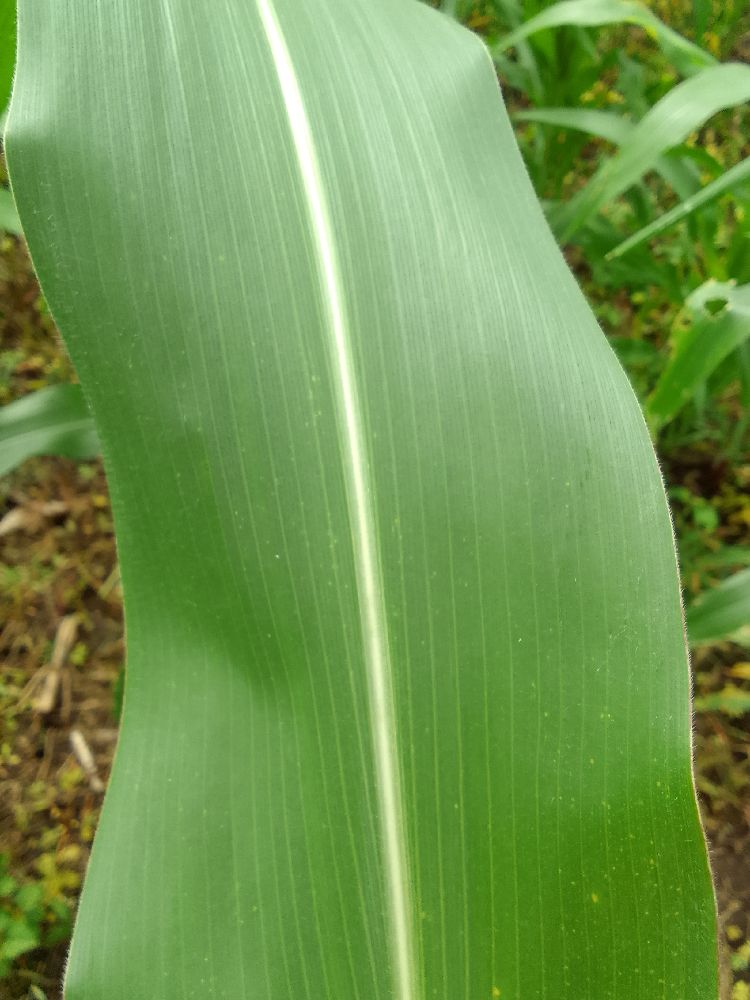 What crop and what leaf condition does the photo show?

maize, healthy
